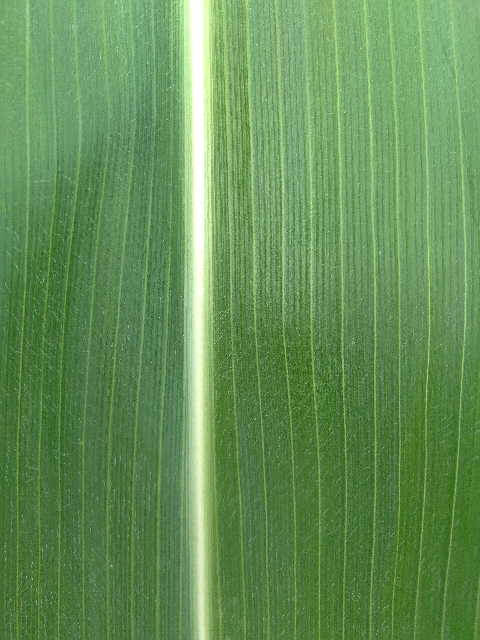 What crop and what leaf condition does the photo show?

maize, healthy
